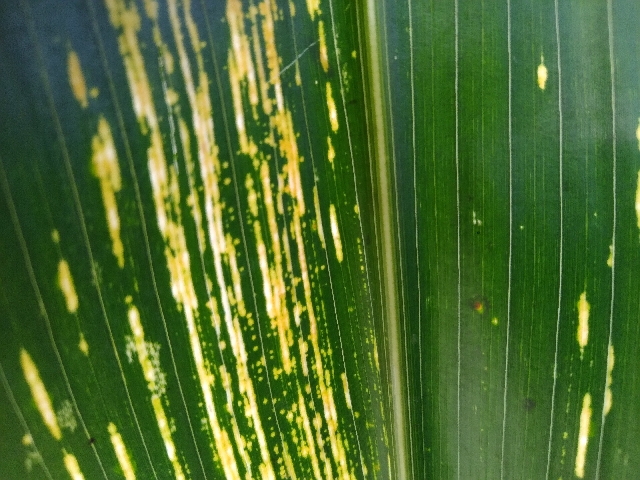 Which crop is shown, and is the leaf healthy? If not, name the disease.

maize, maize streak virus
